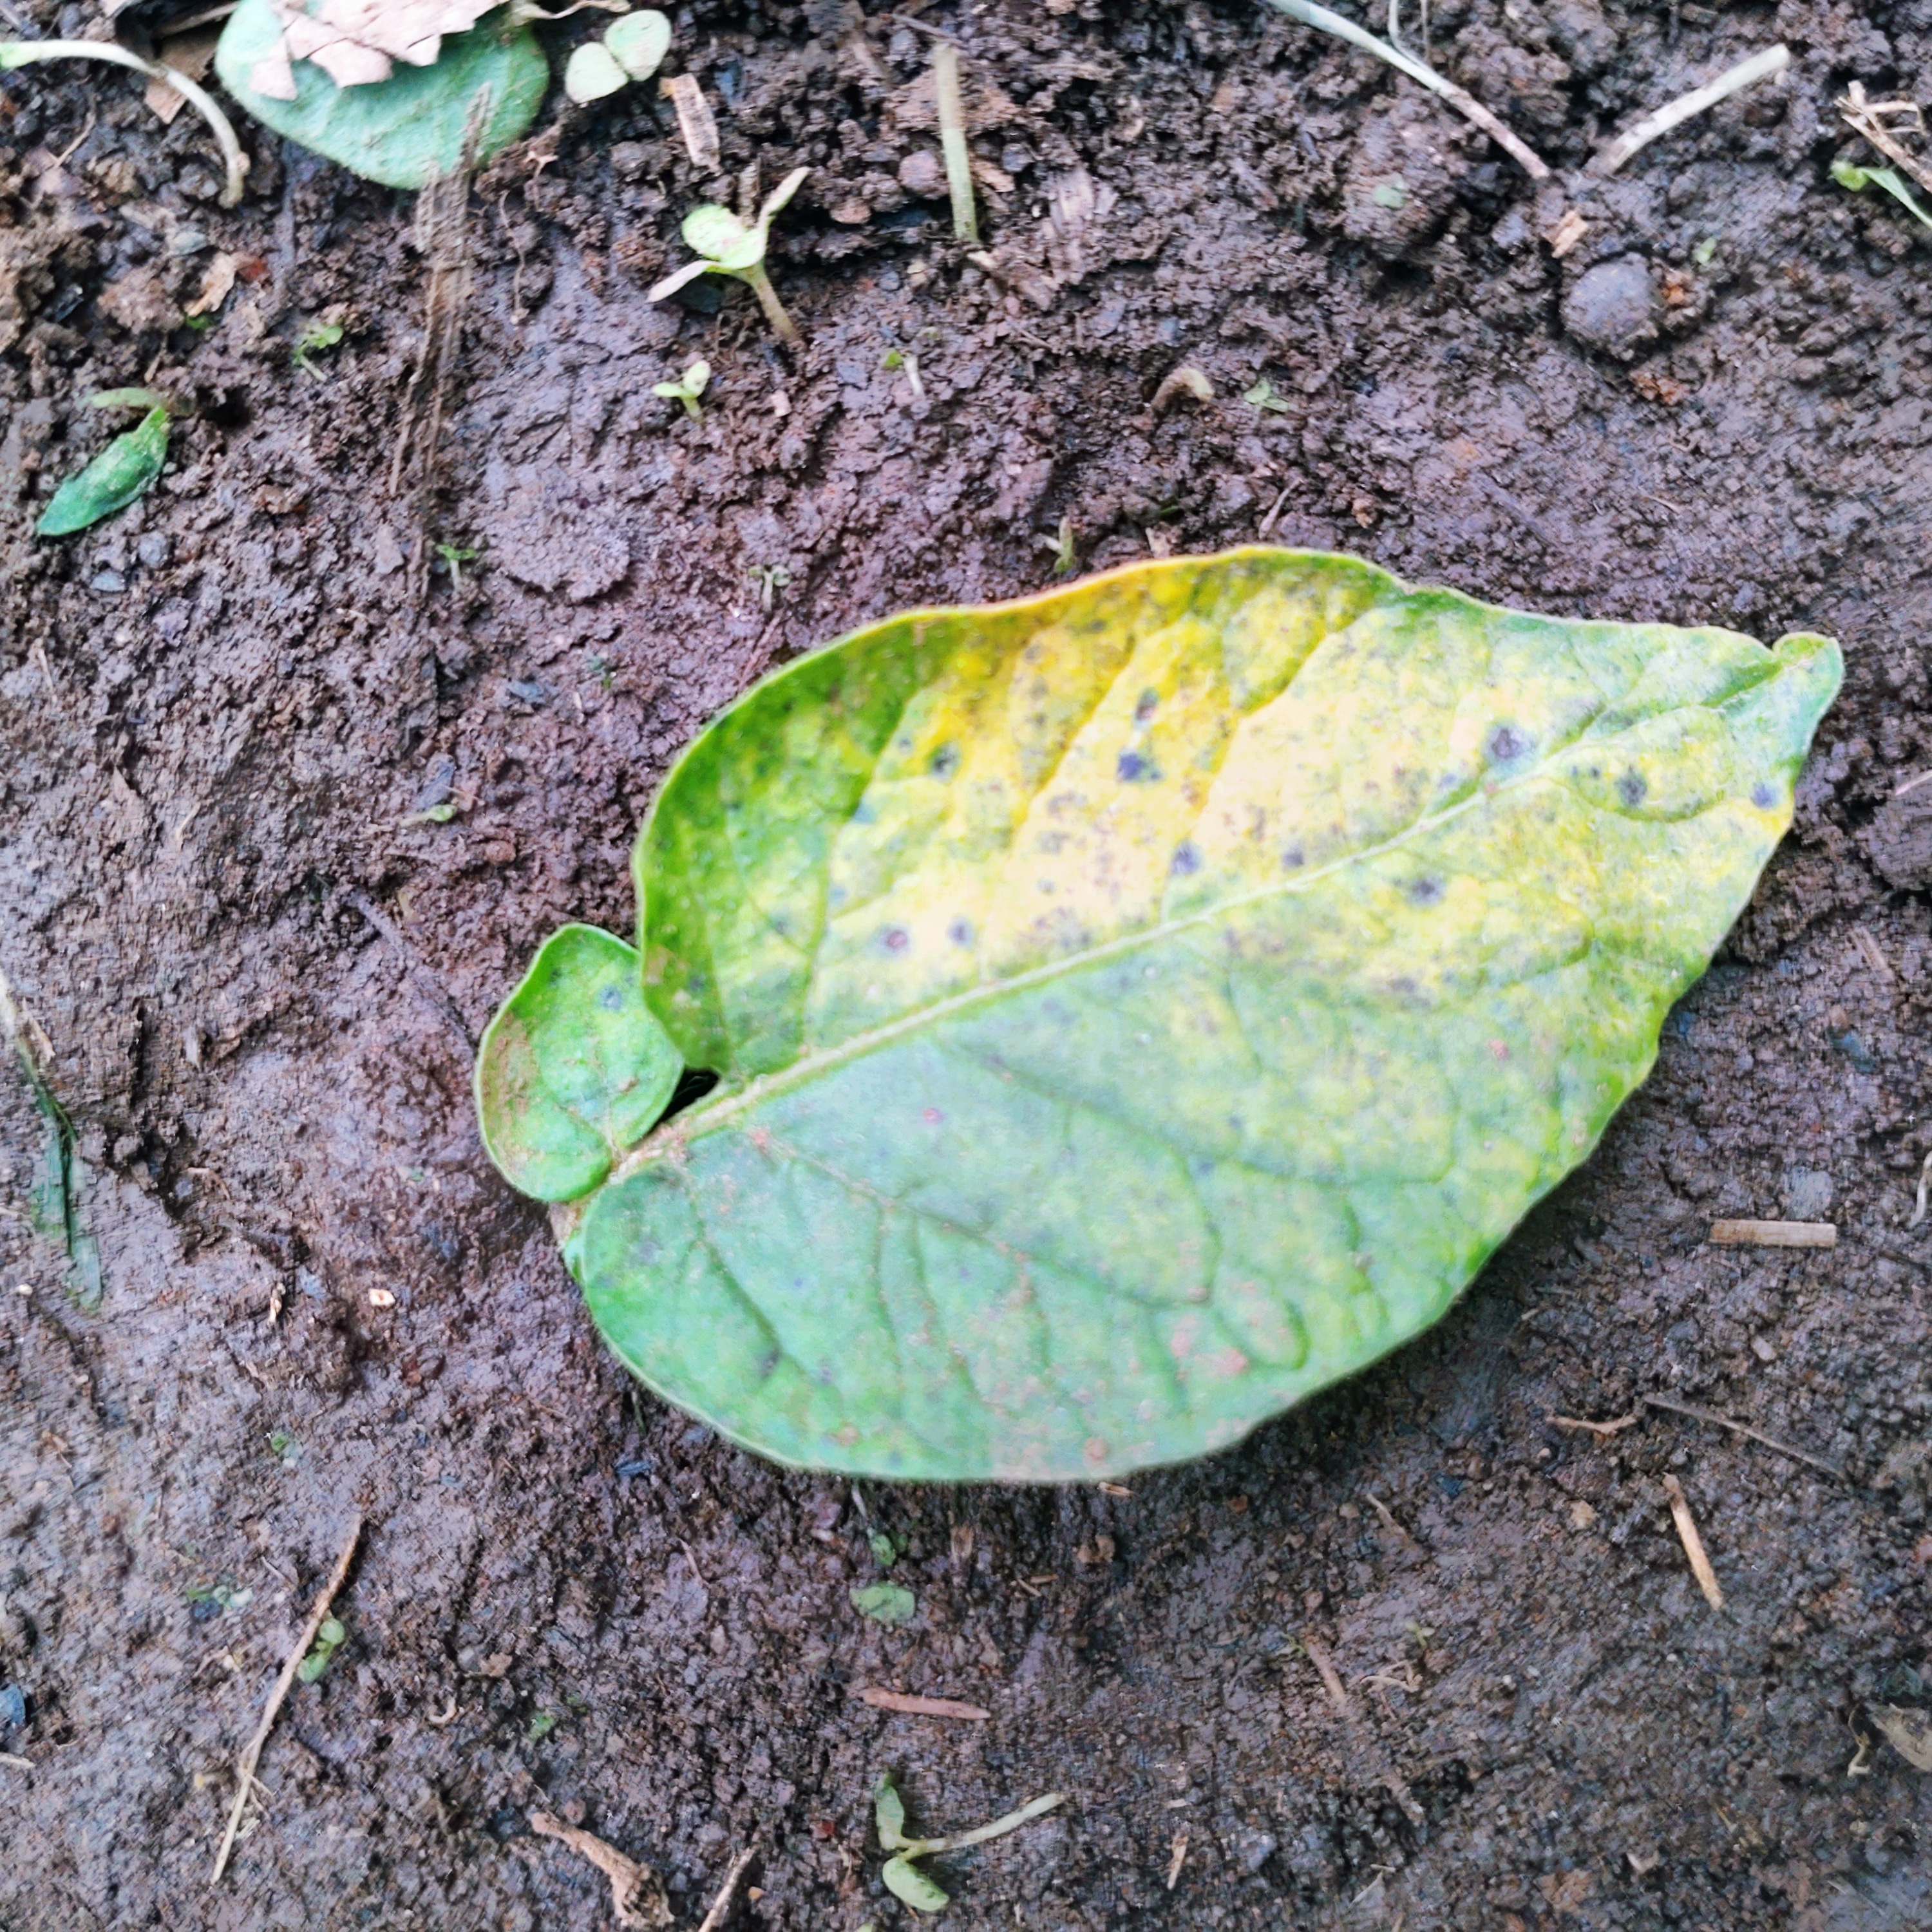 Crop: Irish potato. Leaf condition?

late blight
